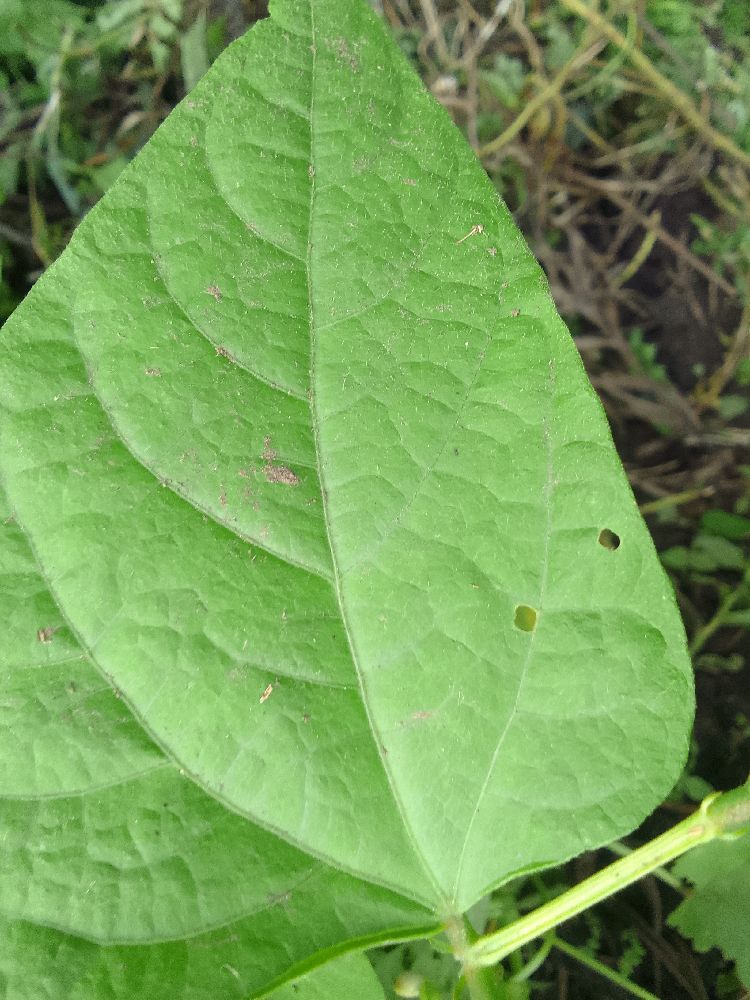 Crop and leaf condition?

common bean, healthy
